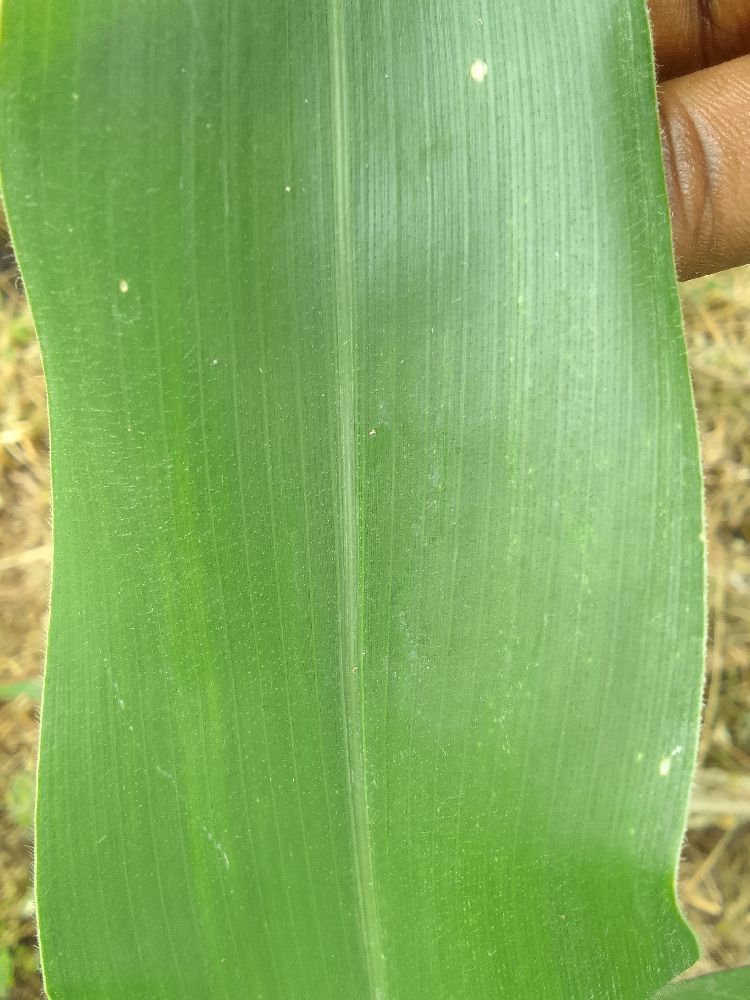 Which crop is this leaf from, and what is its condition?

maize, healthy
